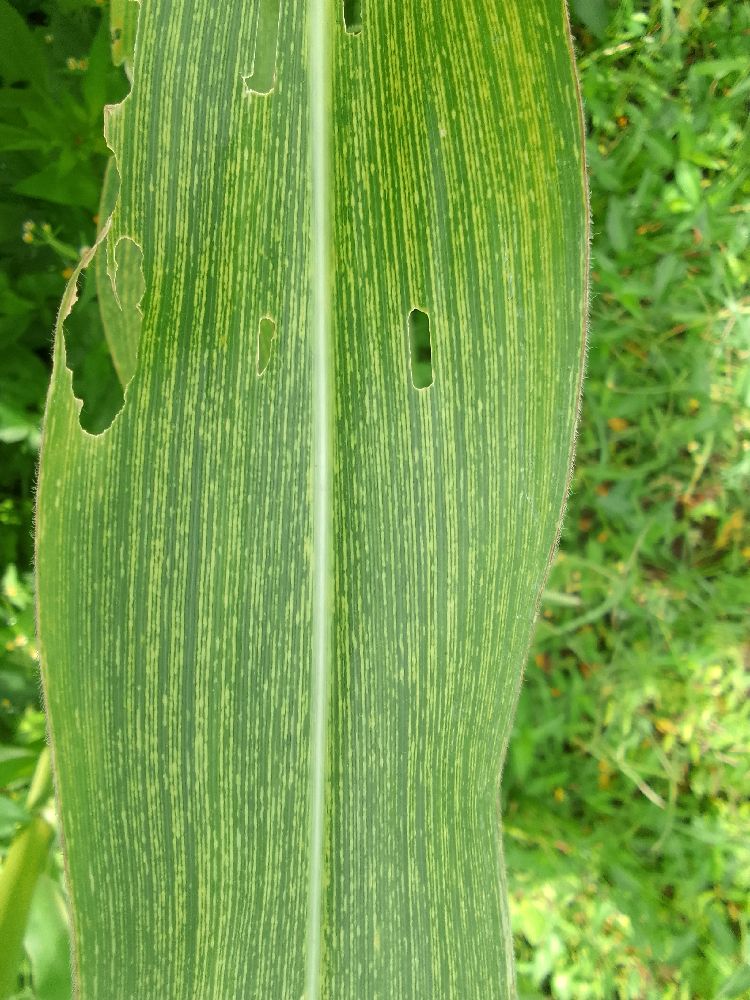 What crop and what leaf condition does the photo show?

maize, maize streak virus
